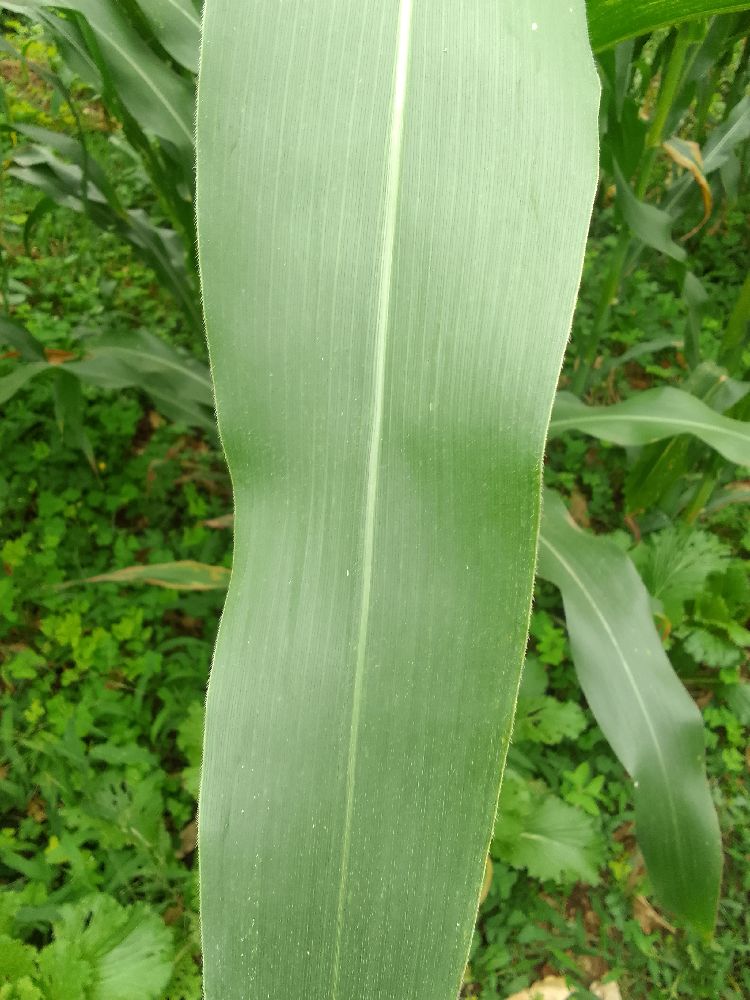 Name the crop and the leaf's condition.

maize, healthy
